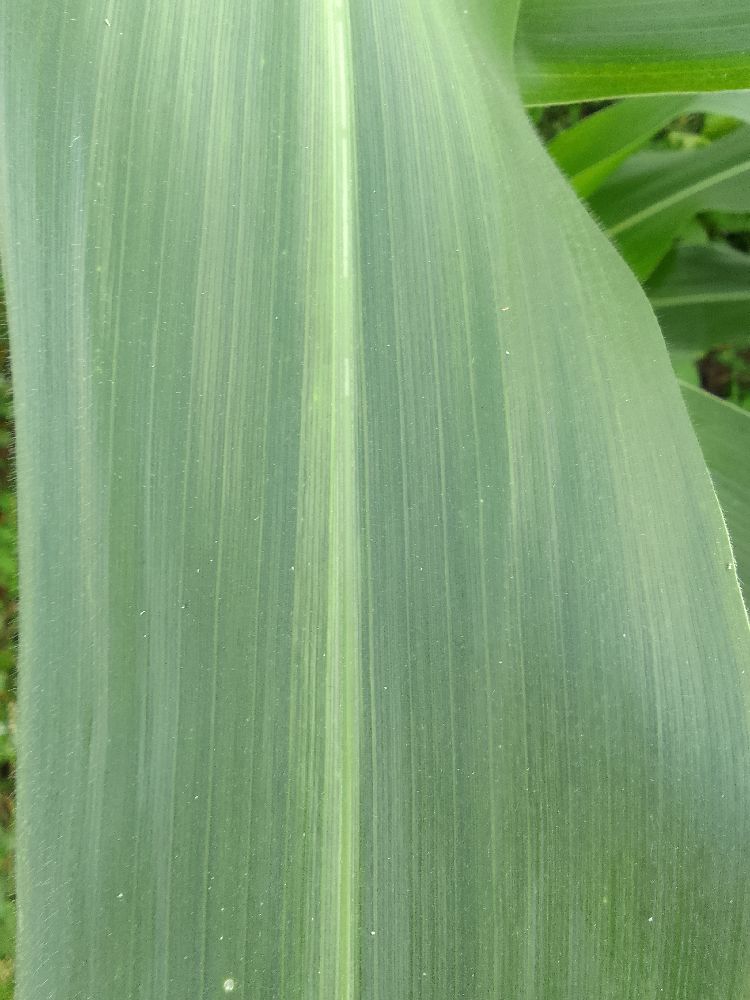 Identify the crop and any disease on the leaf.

maize, healthy
